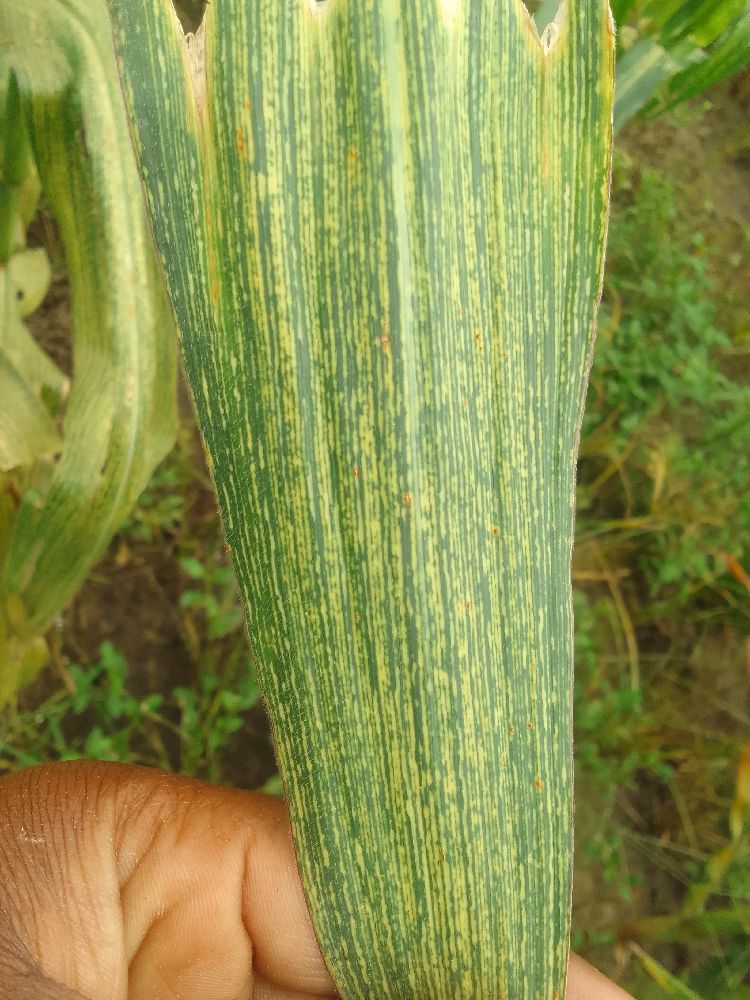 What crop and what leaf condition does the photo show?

maize, maize streak virus
